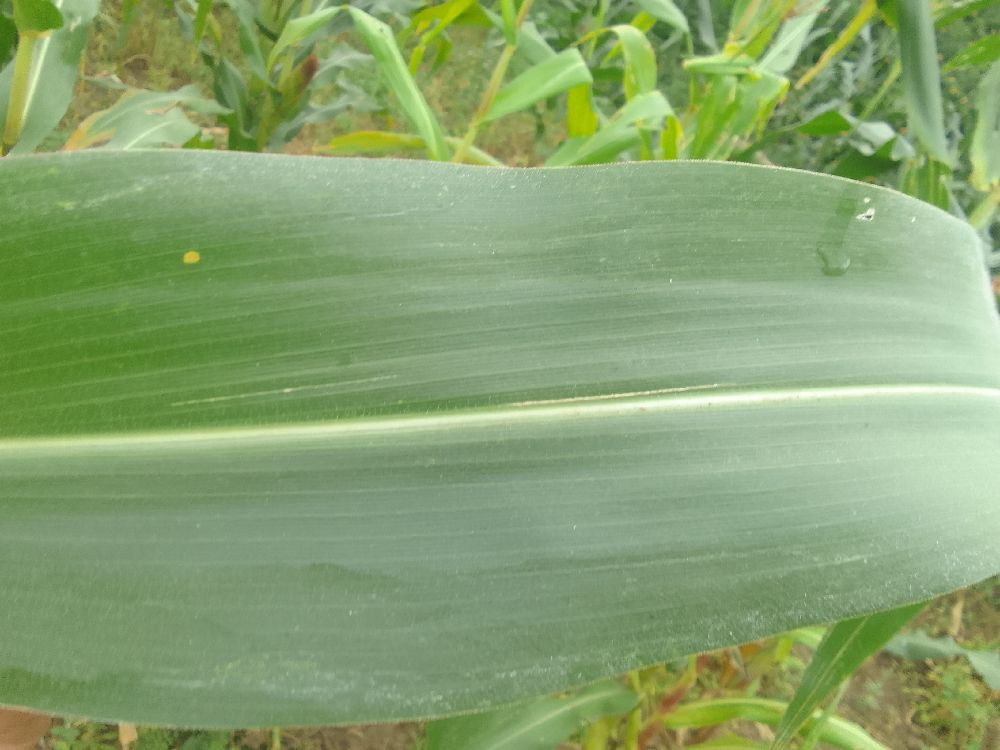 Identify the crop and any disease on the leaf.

maize, healthy
